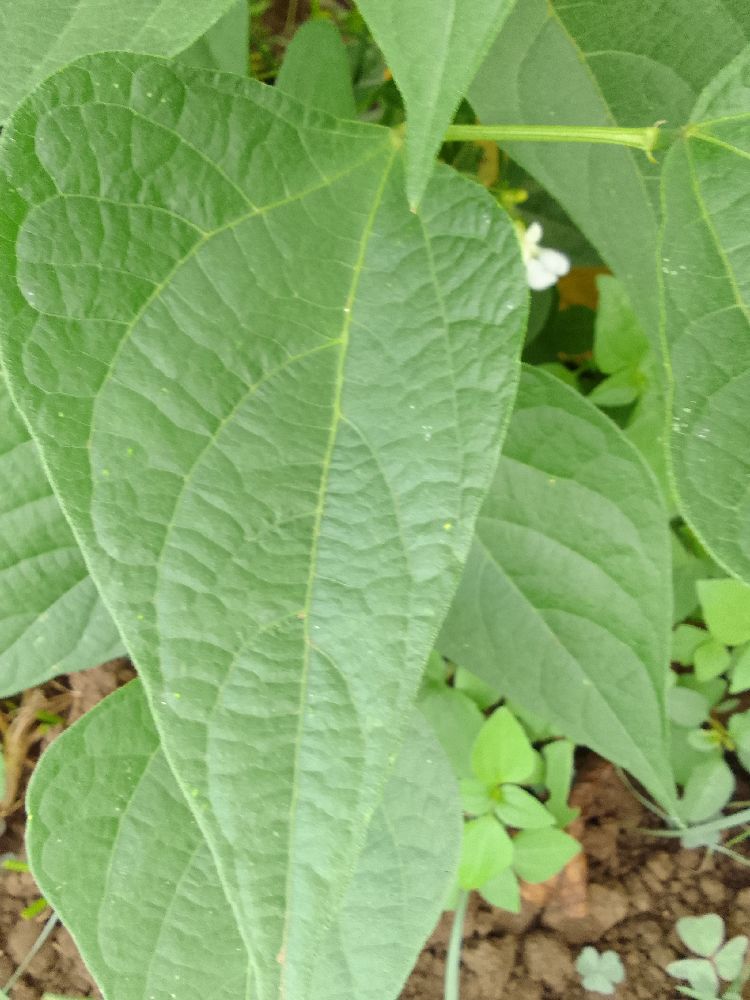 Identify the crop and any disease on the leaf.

common bean, healthy
